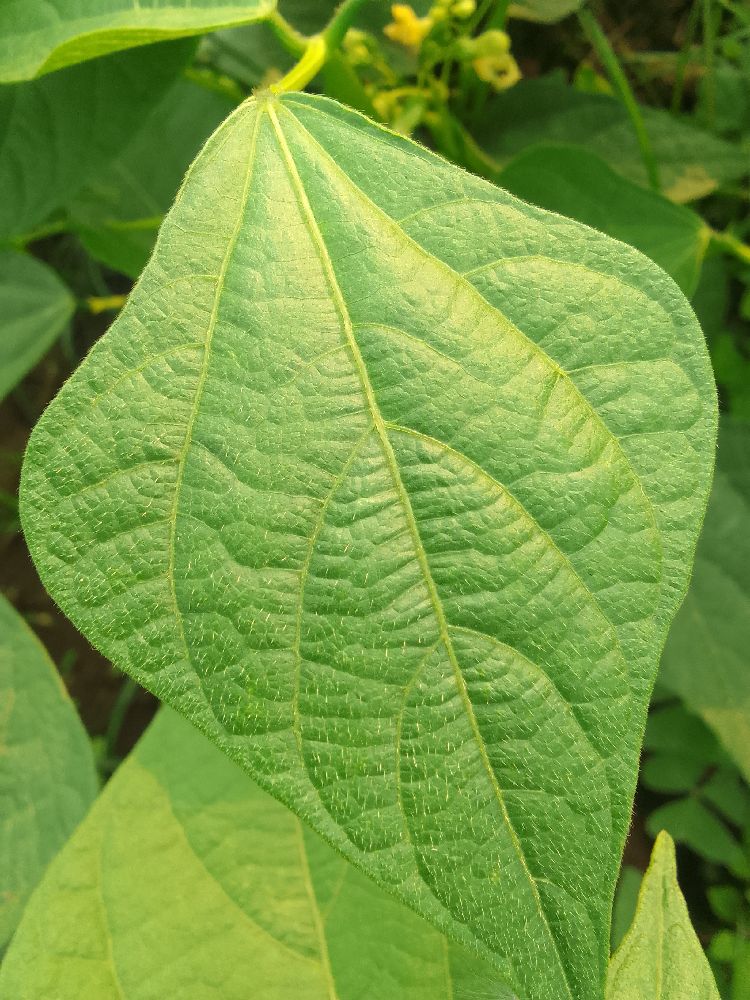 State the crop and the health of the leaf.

common bean, healthy
